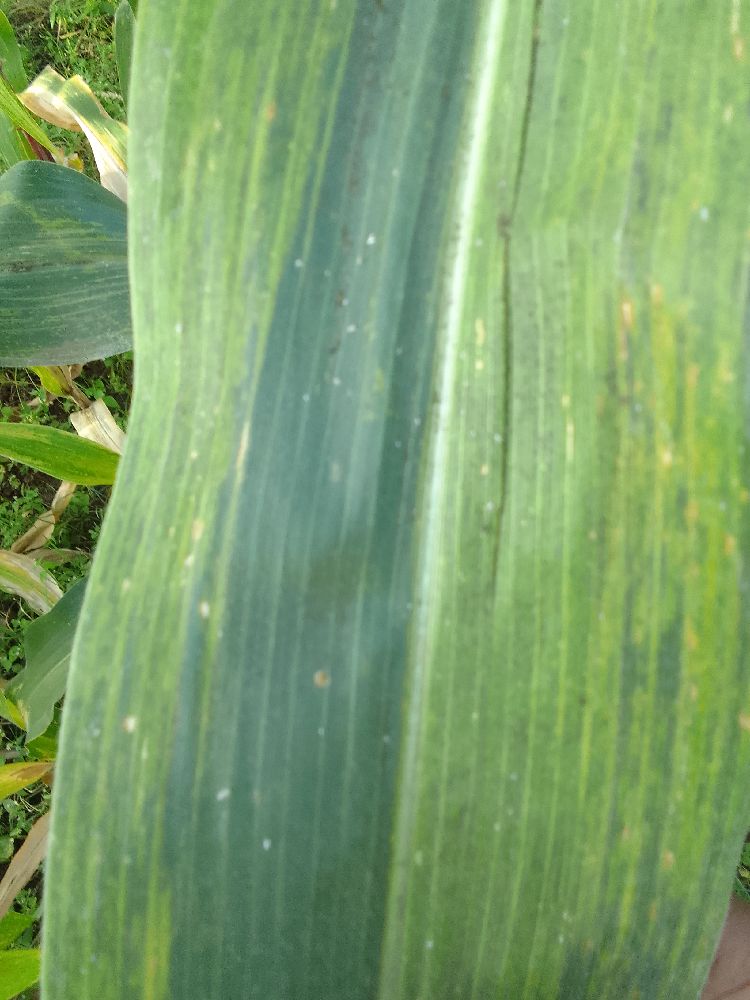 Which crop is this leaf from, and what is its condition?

maize, maize lethal necrosis
